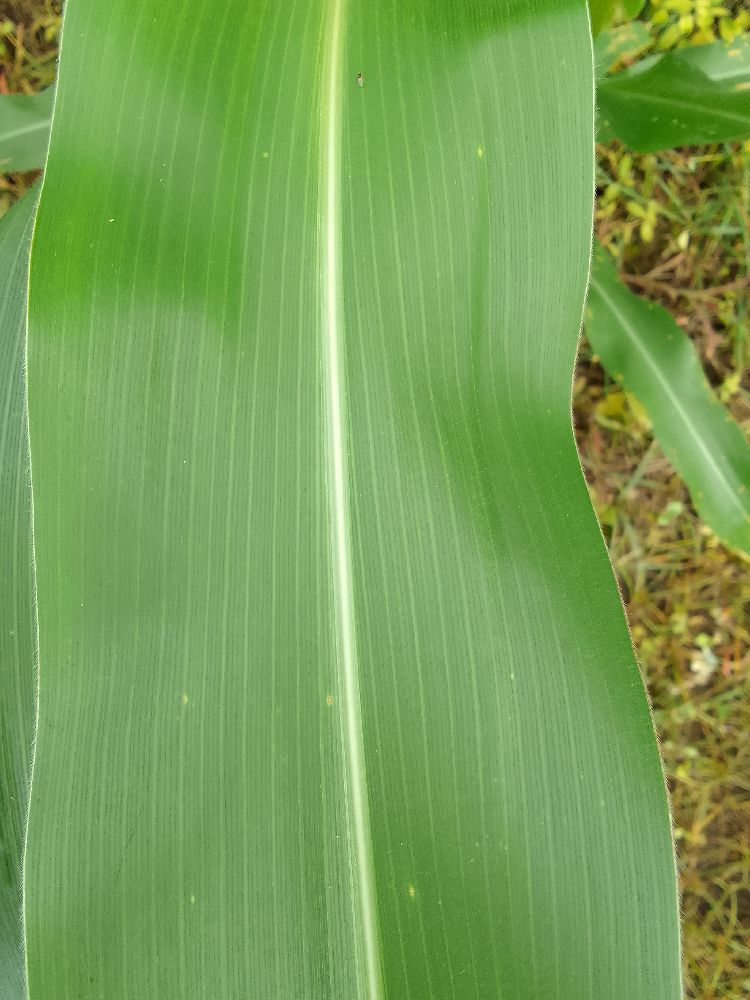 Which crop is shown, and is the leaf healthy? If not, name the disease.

maize, healthy
